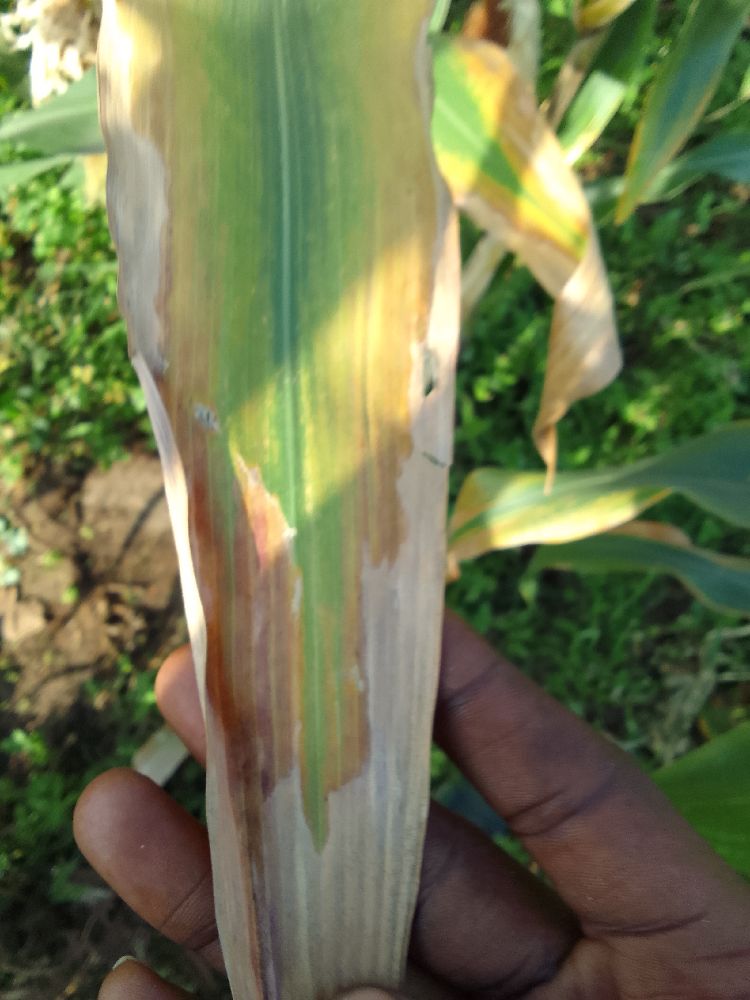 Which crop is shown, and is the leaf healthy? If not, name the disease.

maize, maize lethal necrosis
